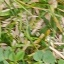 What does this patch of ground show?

unstructured weed
